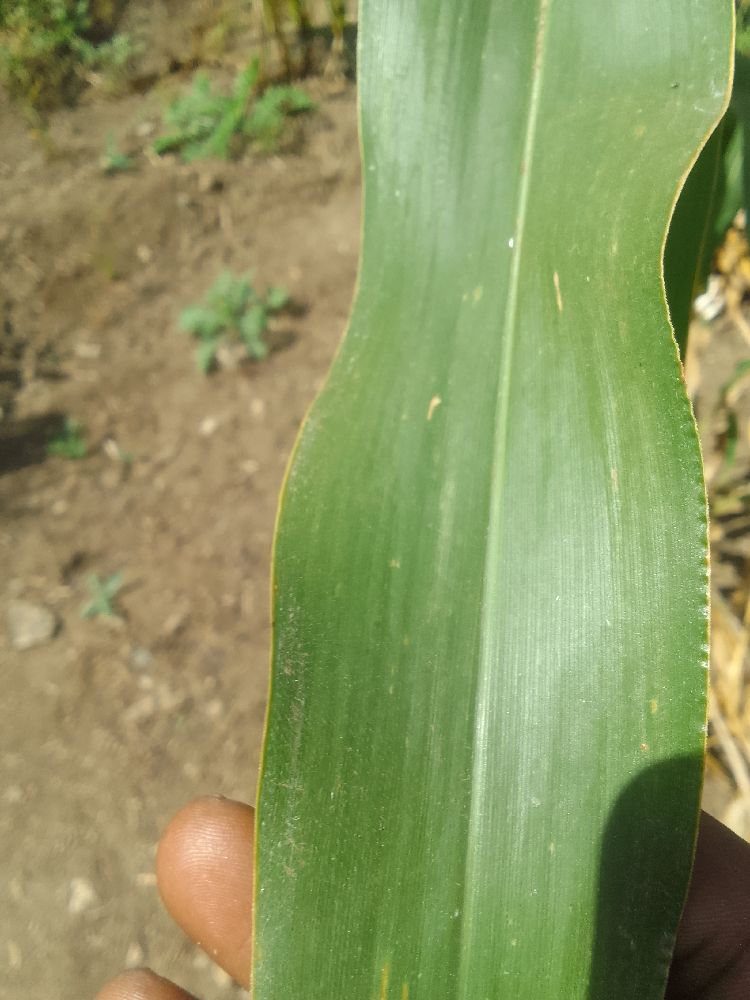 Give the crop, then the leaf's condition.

maize, healthy
